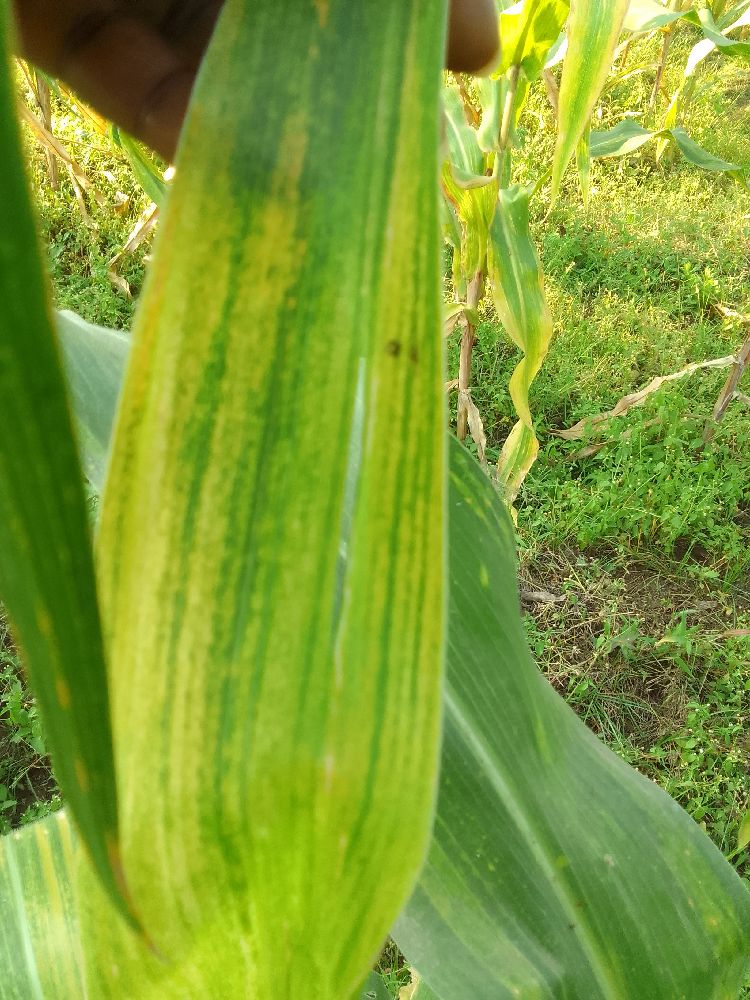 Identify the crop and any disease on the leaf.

maize, maize lethal necrosis
